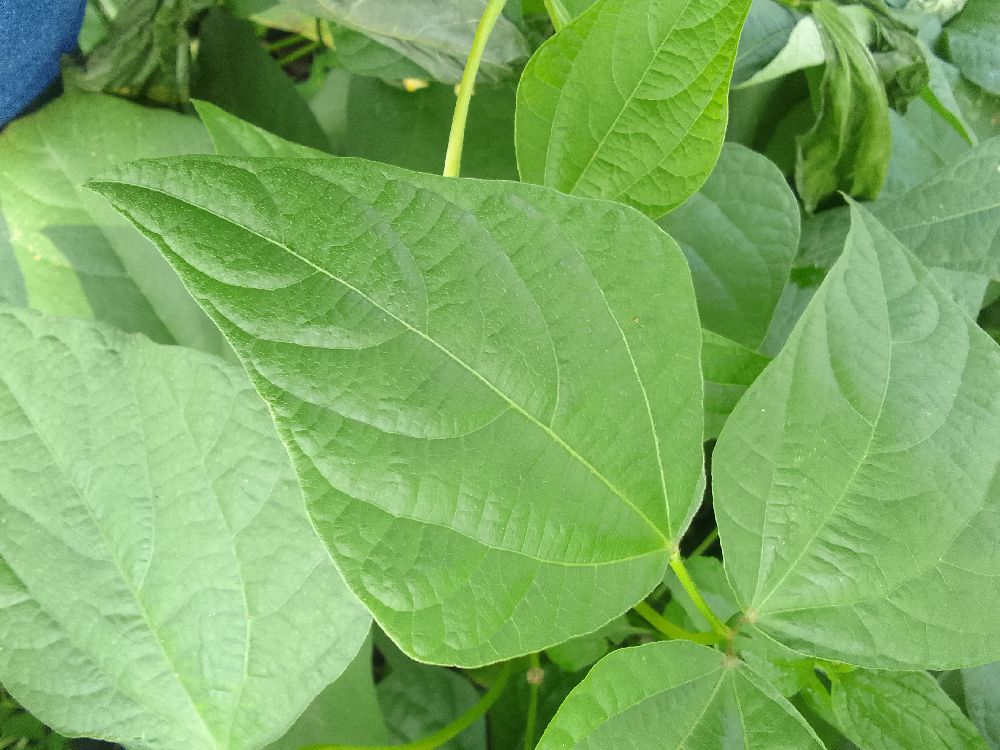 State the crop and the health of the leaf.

common bean, healthy
